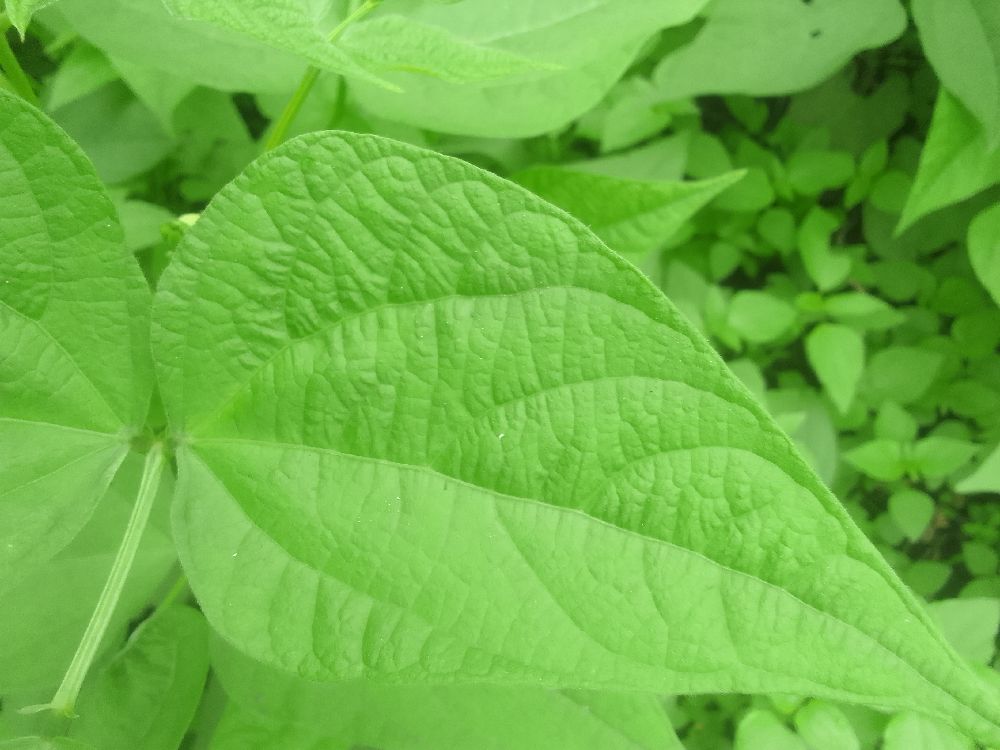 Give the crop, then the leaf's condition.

common bean, healthy
